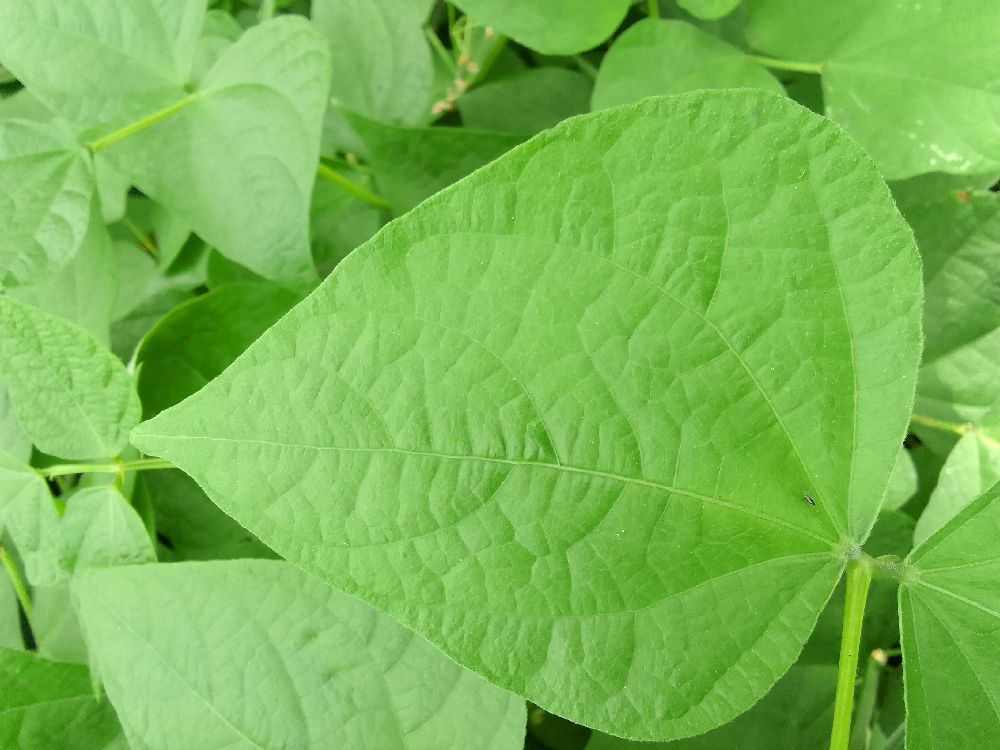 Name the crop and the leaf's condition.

common bean, healthy
